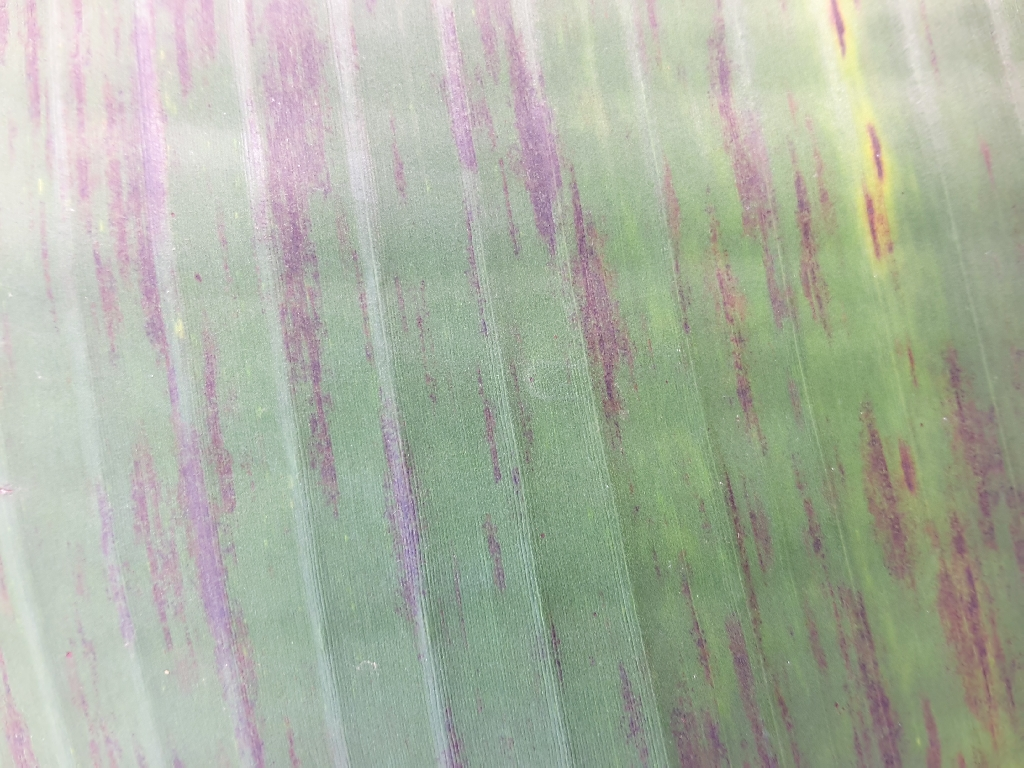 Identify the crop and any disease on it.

banana, black sigatoka
